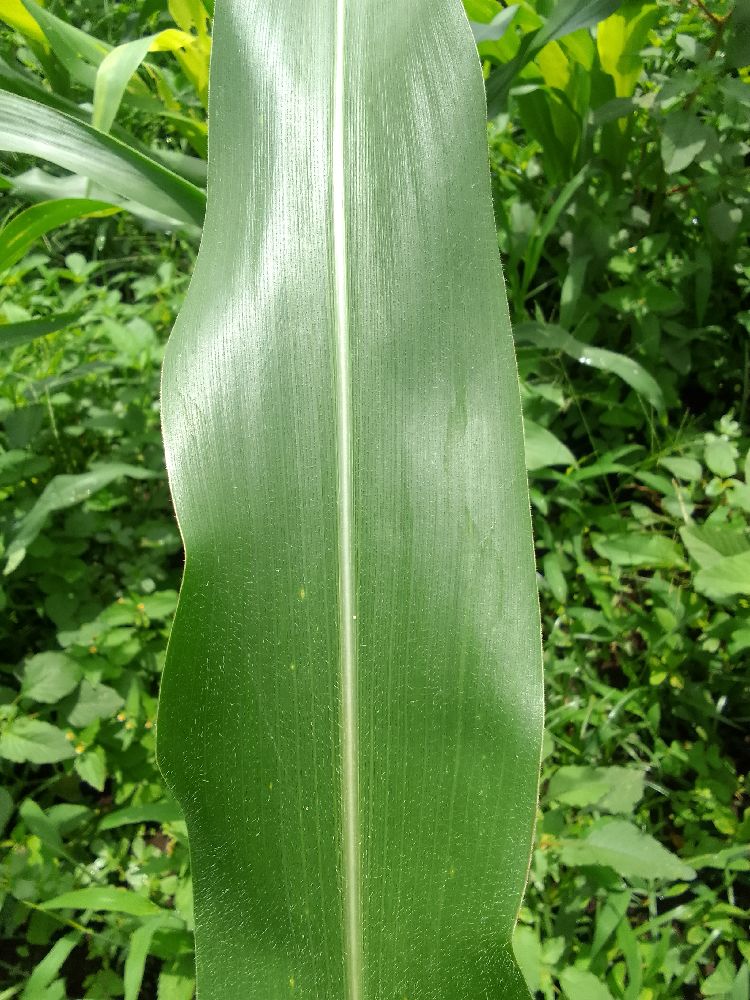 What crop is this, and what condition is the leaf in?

maize, healthy
